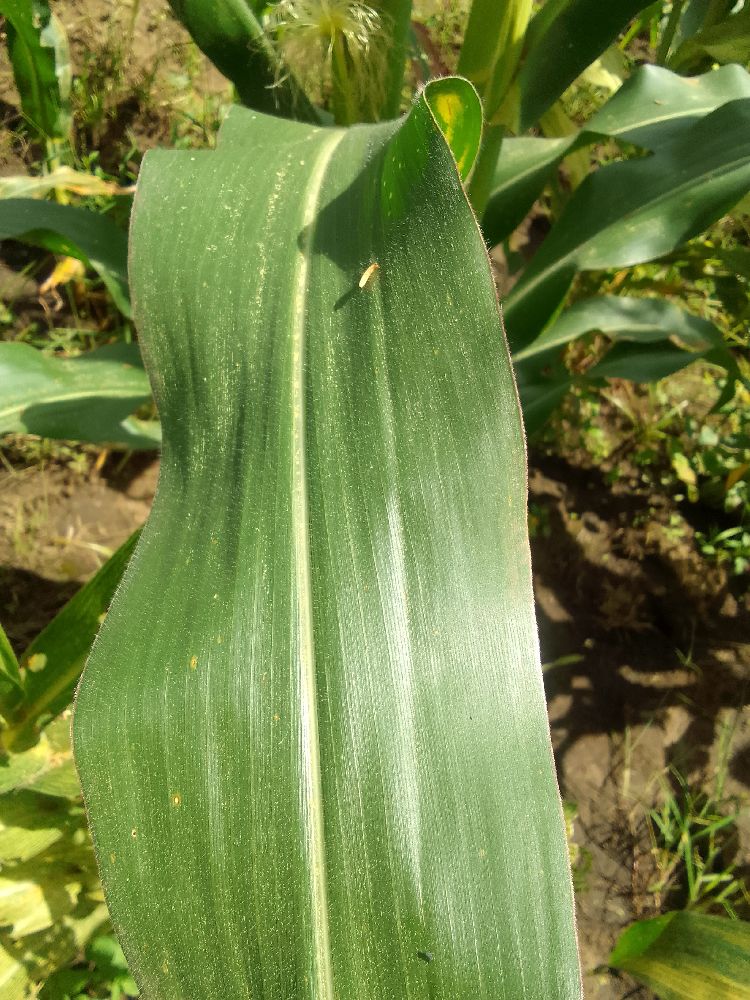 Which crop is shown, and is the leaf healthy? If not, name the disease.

maize, healthy
